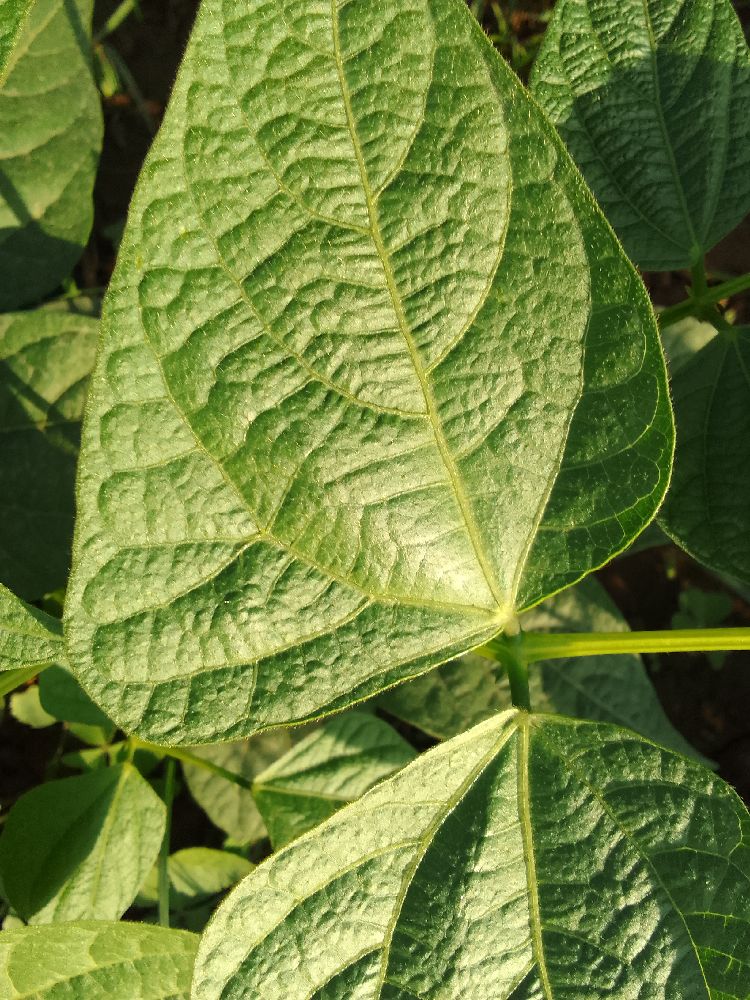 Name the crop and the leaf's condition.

common bean, healthy
